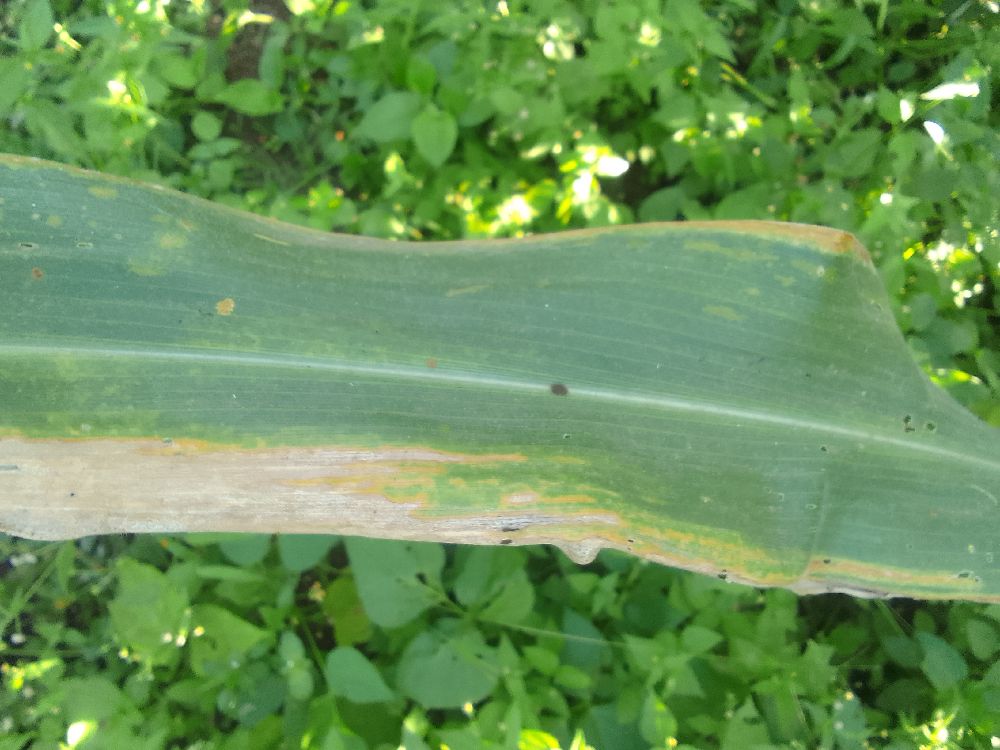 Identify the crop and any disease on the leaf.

maize, maize lethal necrosis
